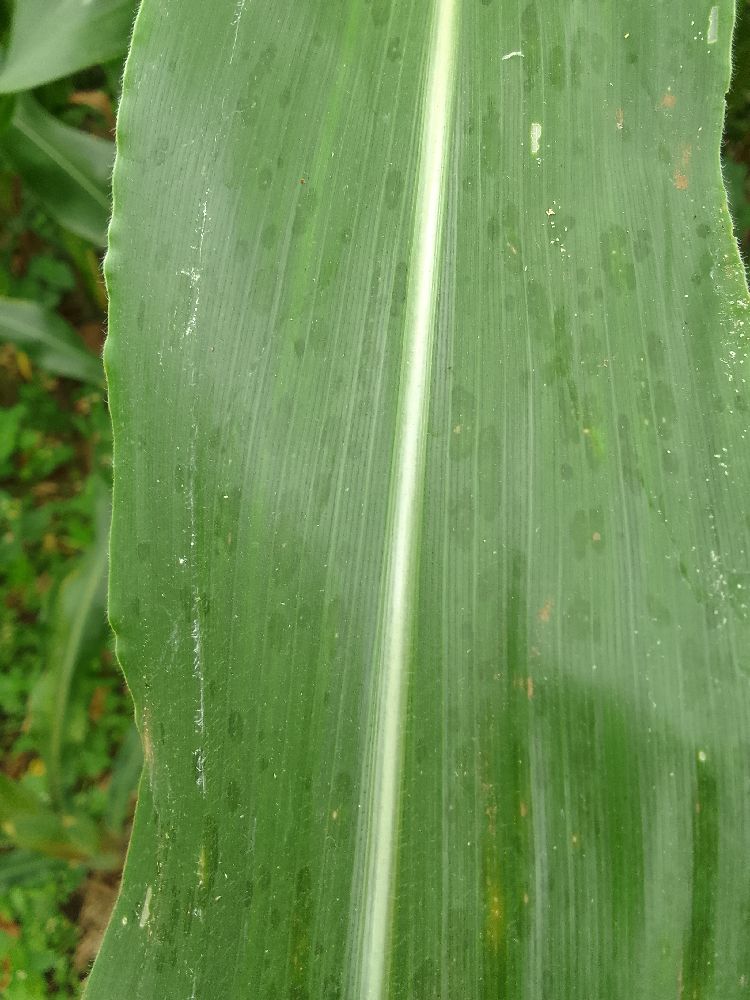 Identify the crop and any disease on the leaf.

maize, healthy
